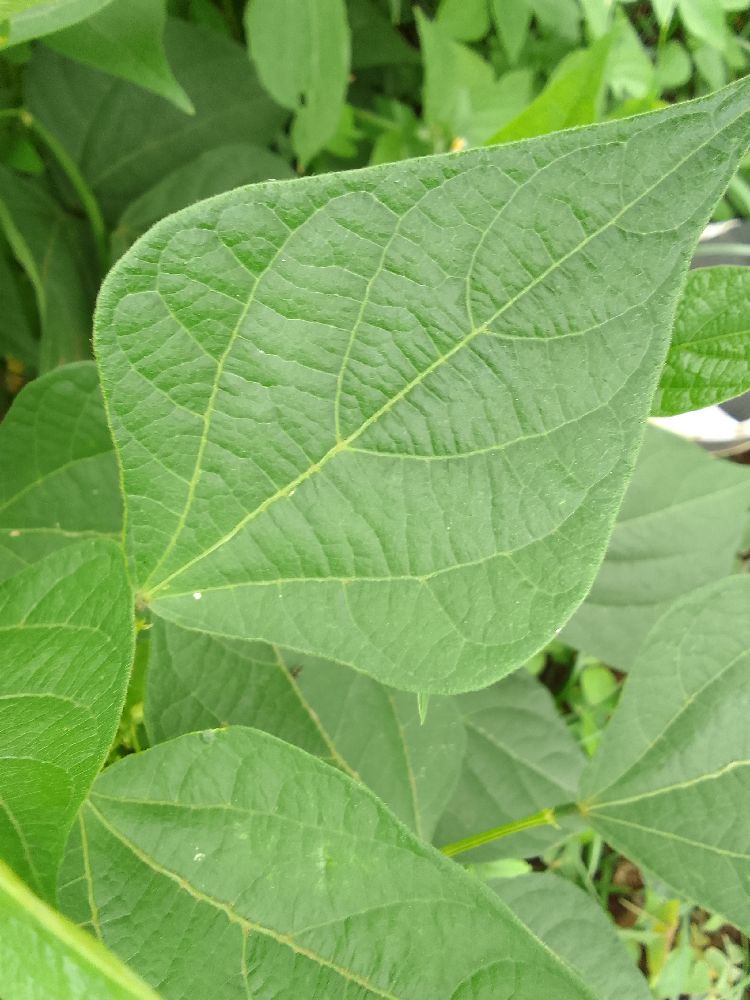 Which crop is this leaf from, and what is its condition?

common bean, healthy
